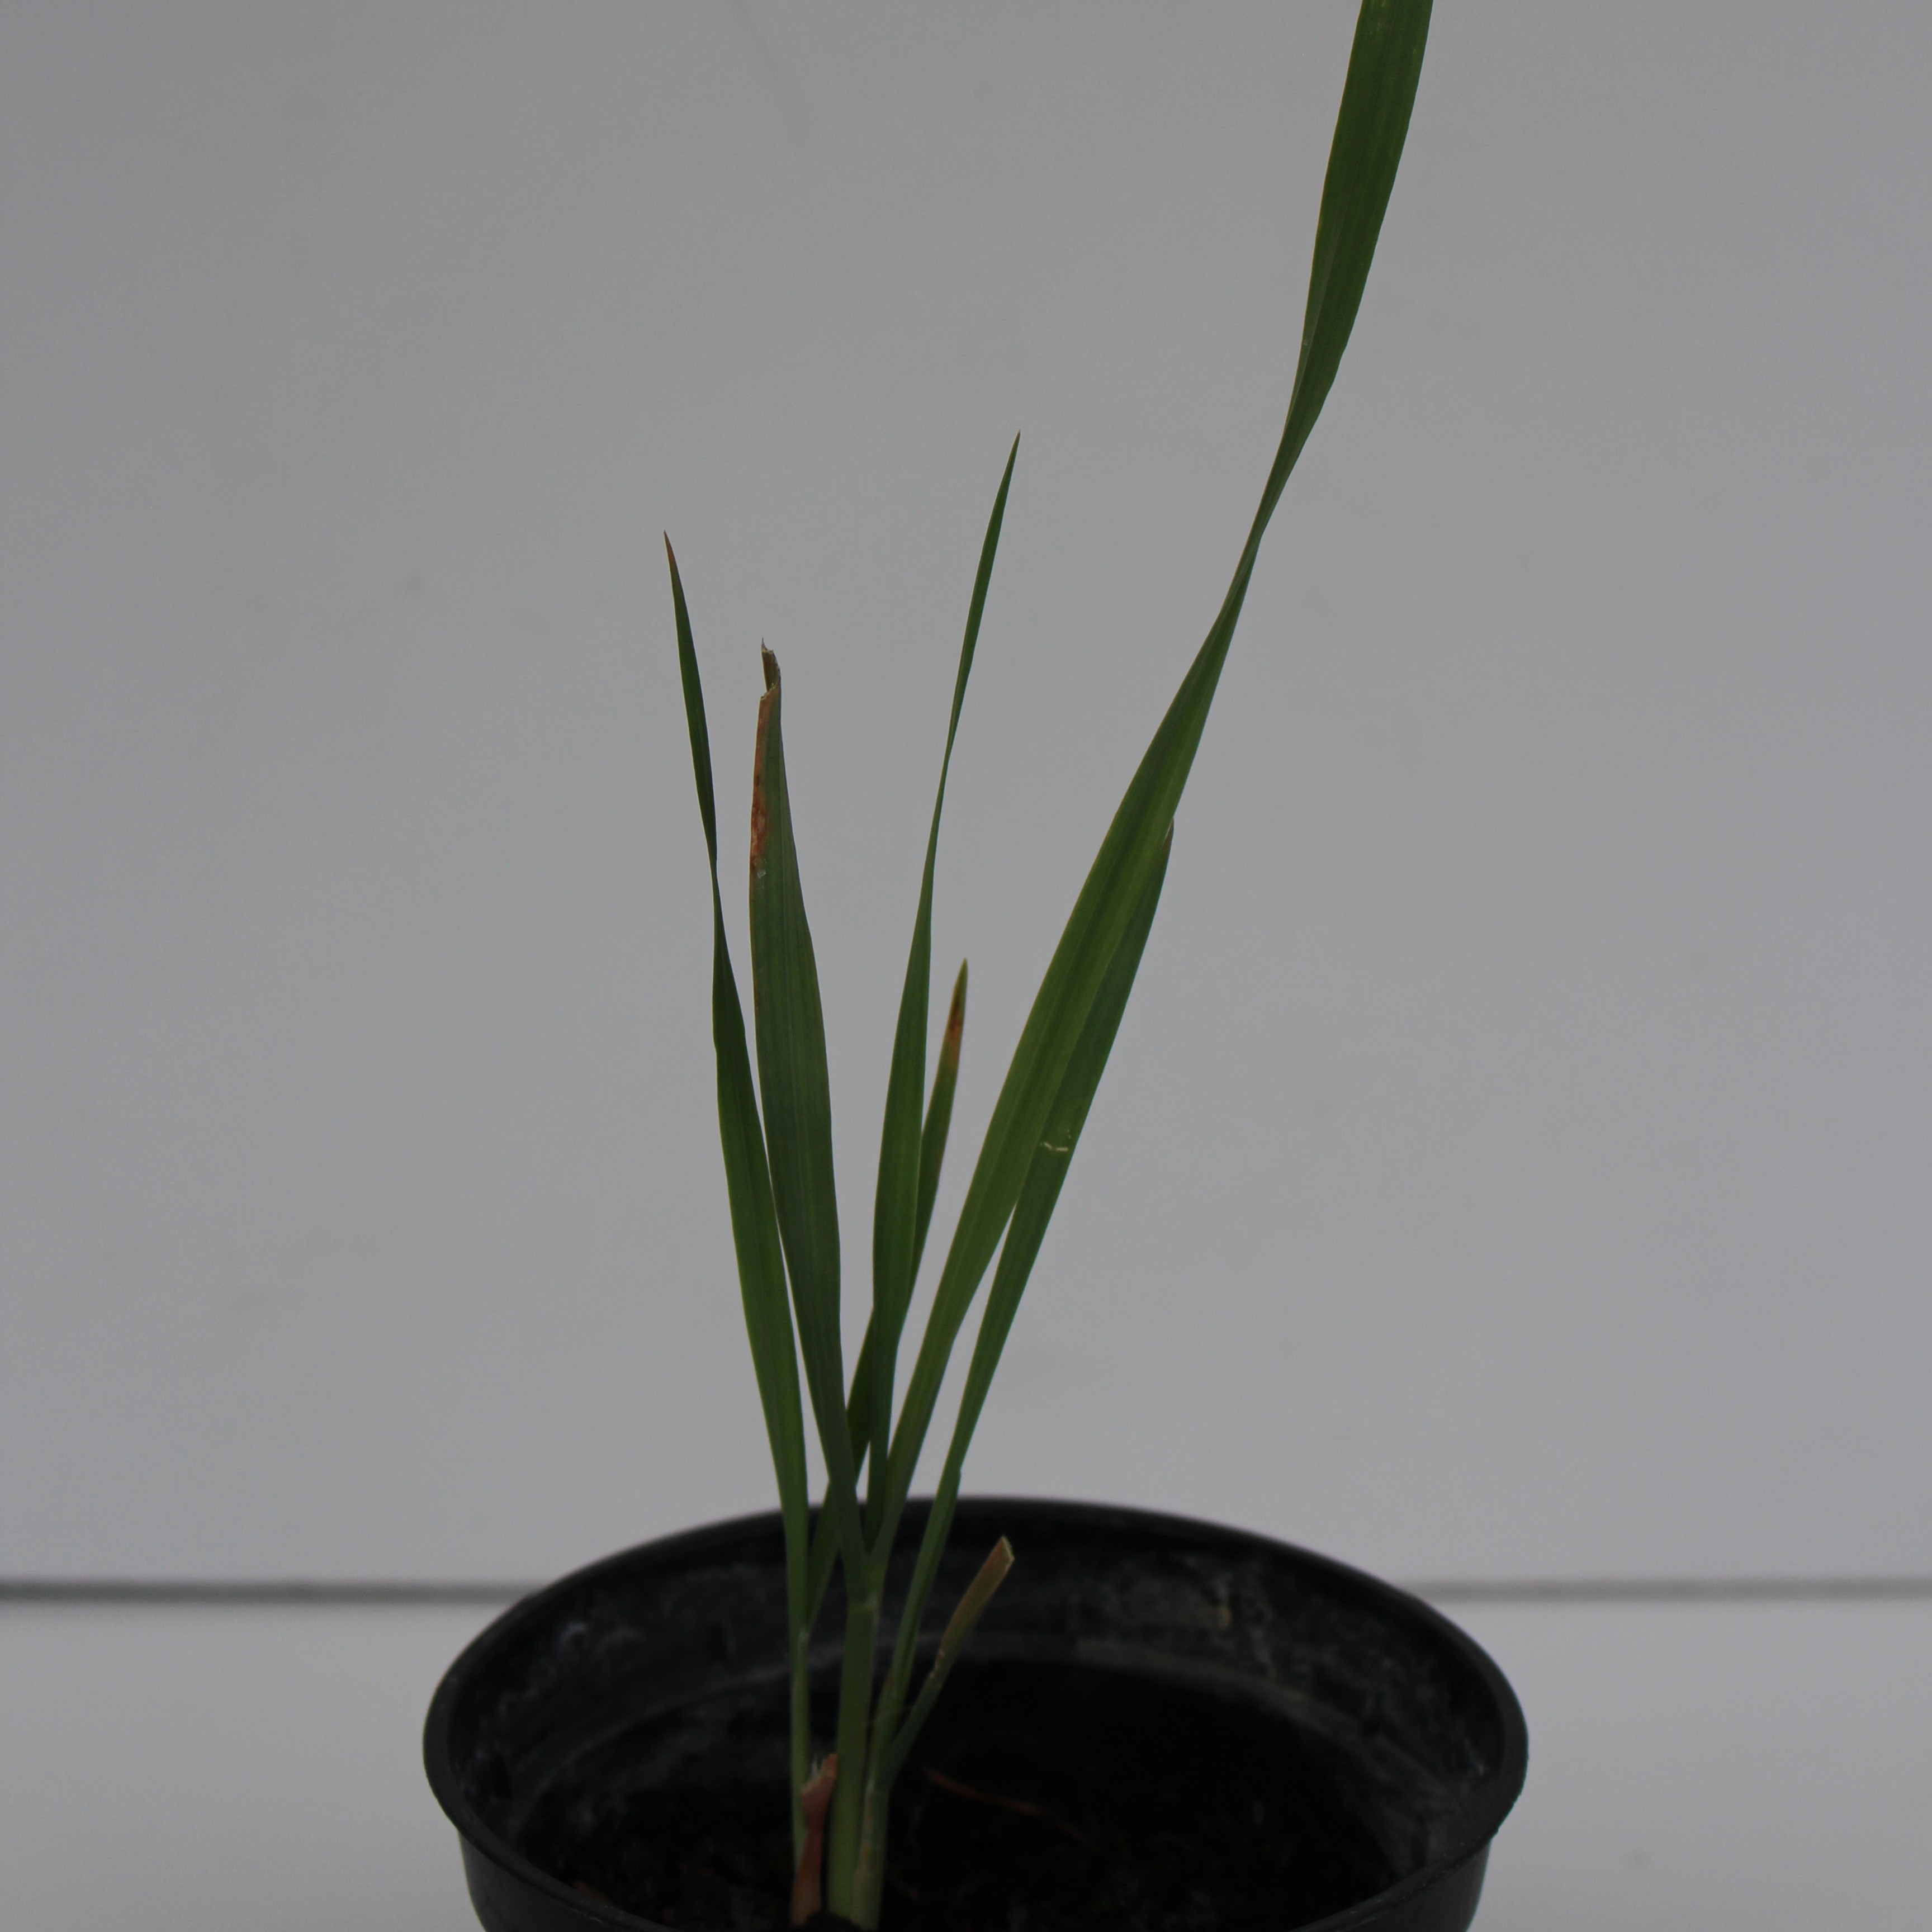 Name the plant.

Avena sterilis
